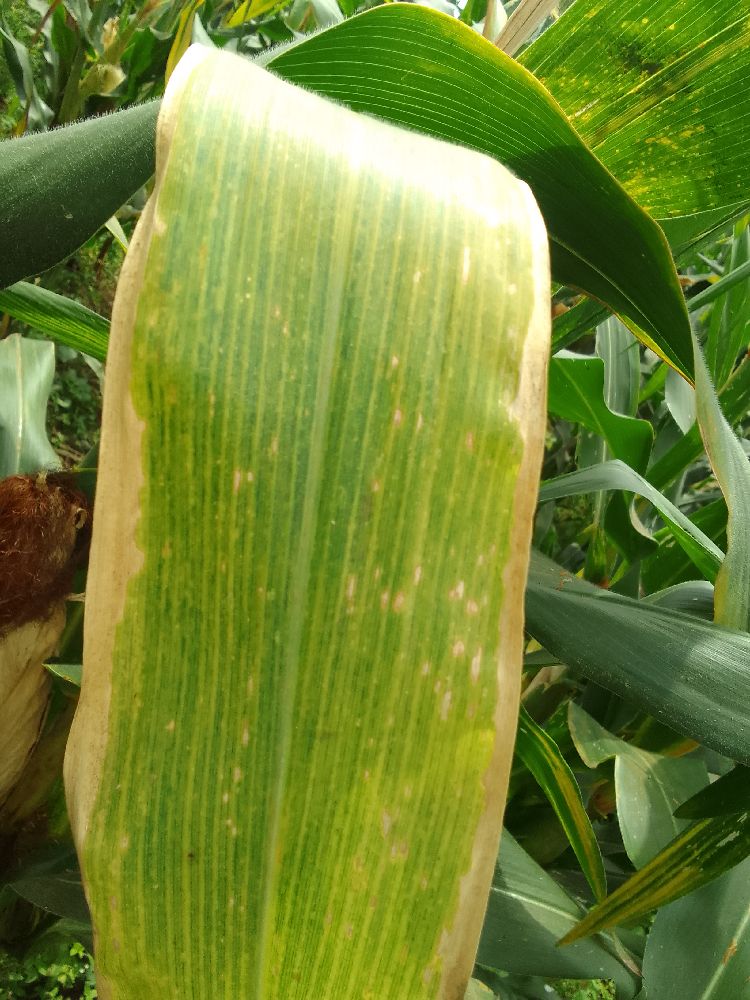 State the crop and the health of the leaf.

maize, maize lethal necrosis
